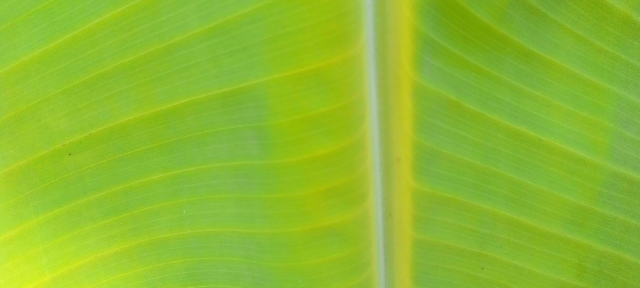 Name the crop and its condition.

banana, healthy
